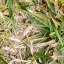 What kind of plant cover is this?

grass
